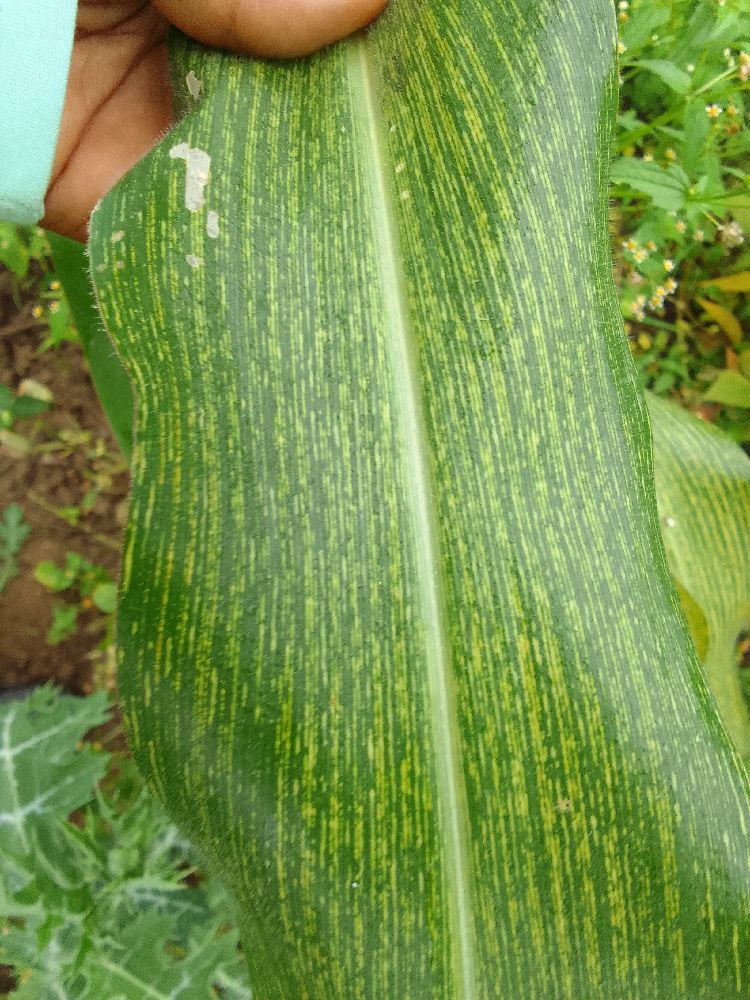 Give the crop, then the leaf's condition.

maize, maize streak virus
